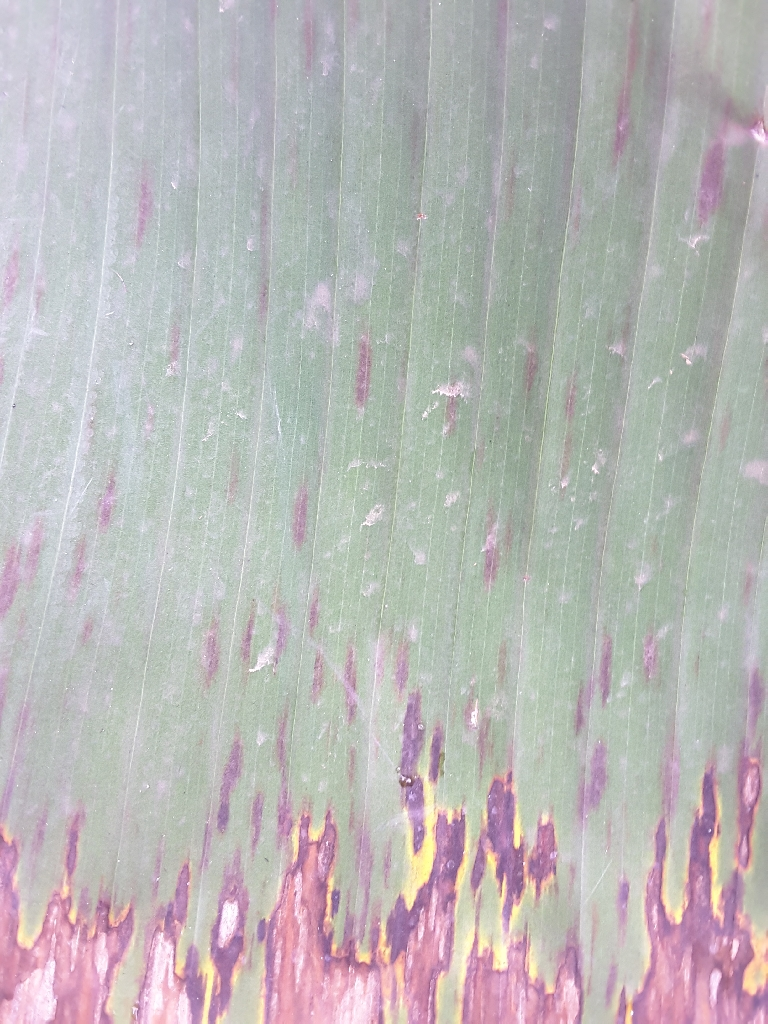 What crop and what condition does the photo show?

banana, black sigatoka
